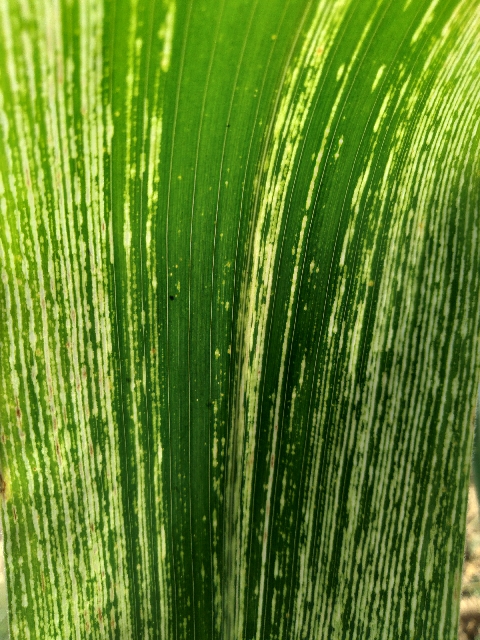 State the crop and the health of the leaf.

maize, maize streak virus
